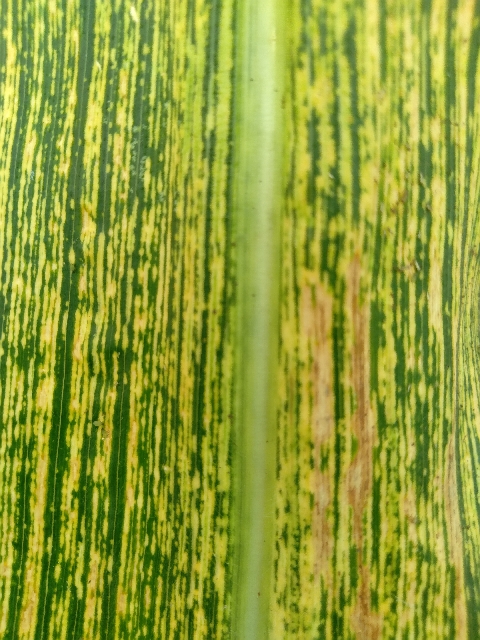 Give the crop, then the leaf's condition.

maize, maize streak virus
